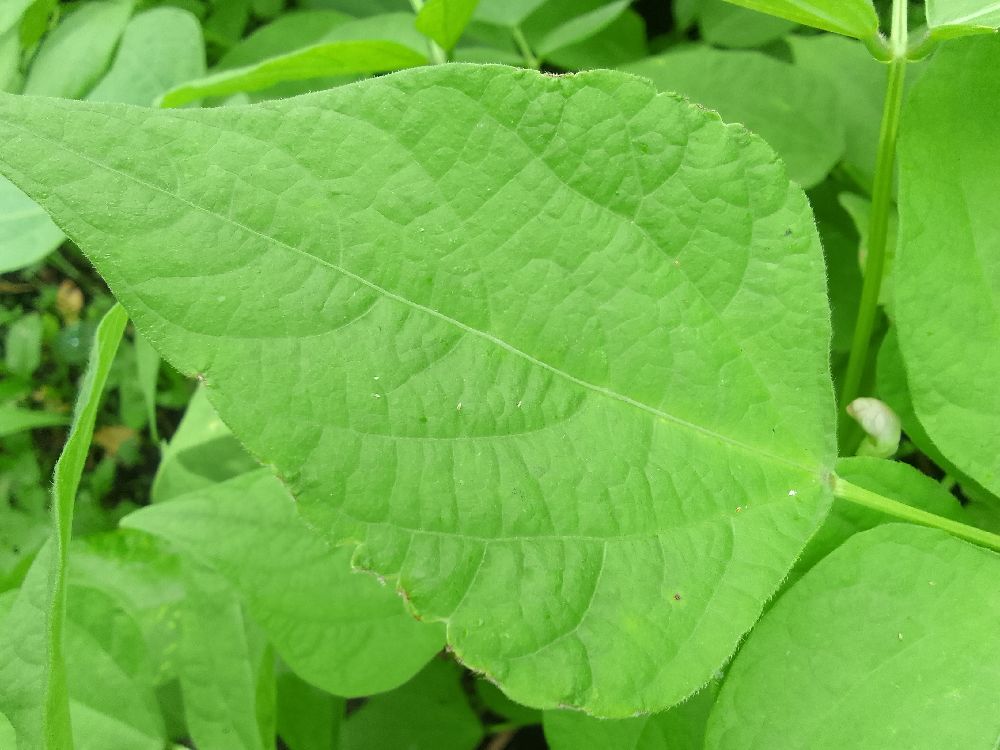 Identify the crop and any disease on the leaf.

common bean, healthy
